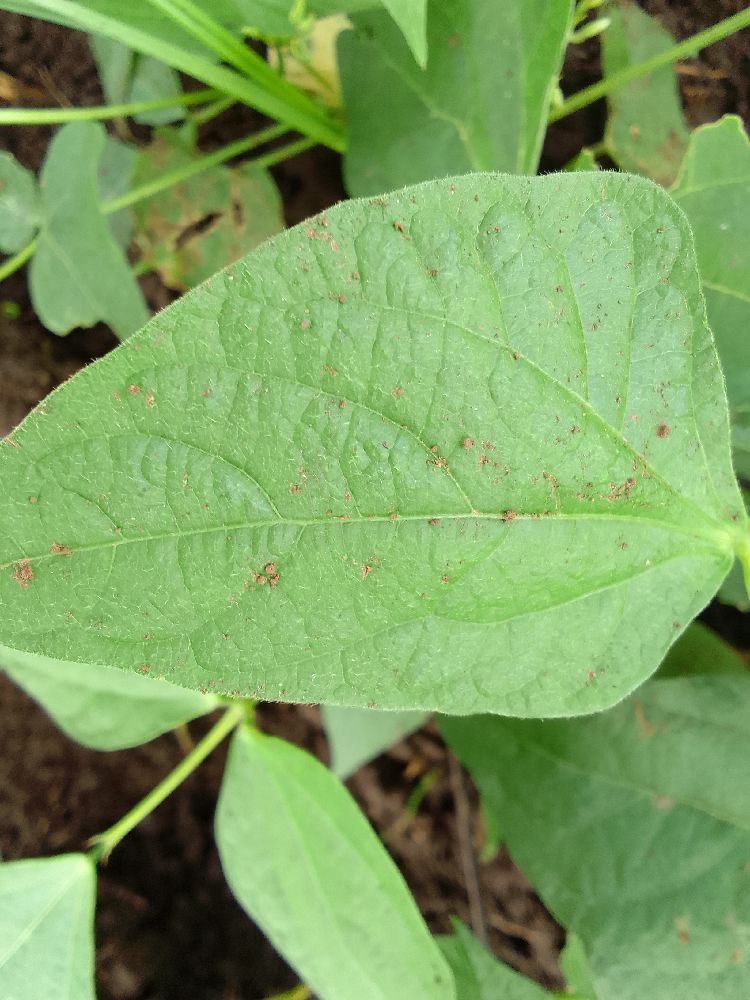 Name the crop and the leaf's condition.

common bean, healthy
